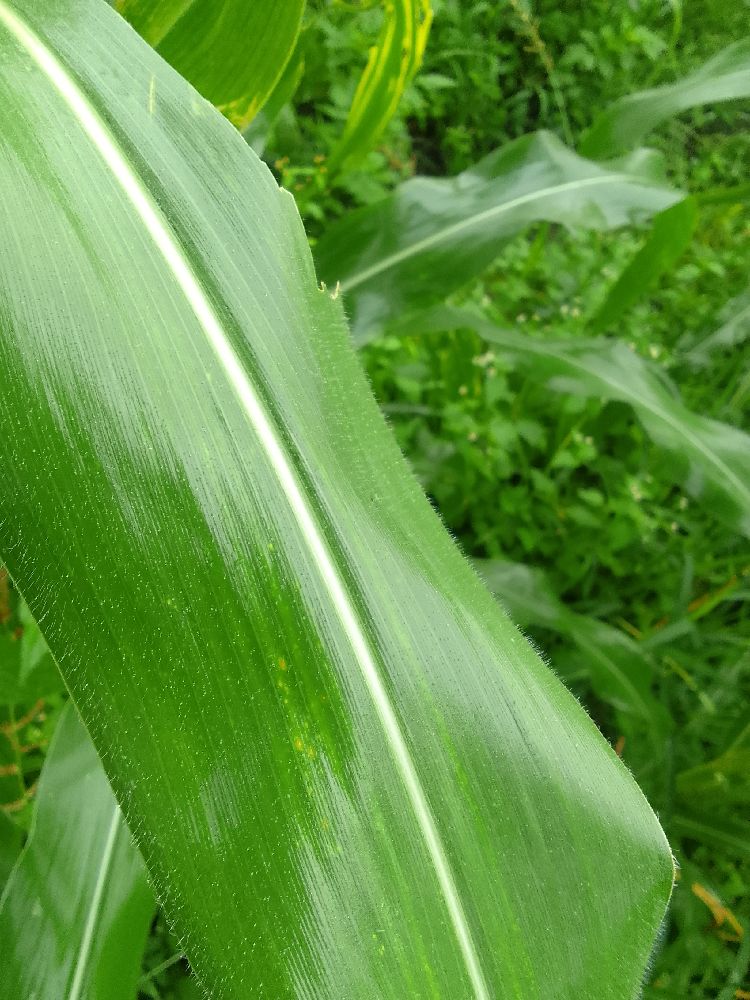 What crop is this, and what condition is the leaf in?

maize, healthy
